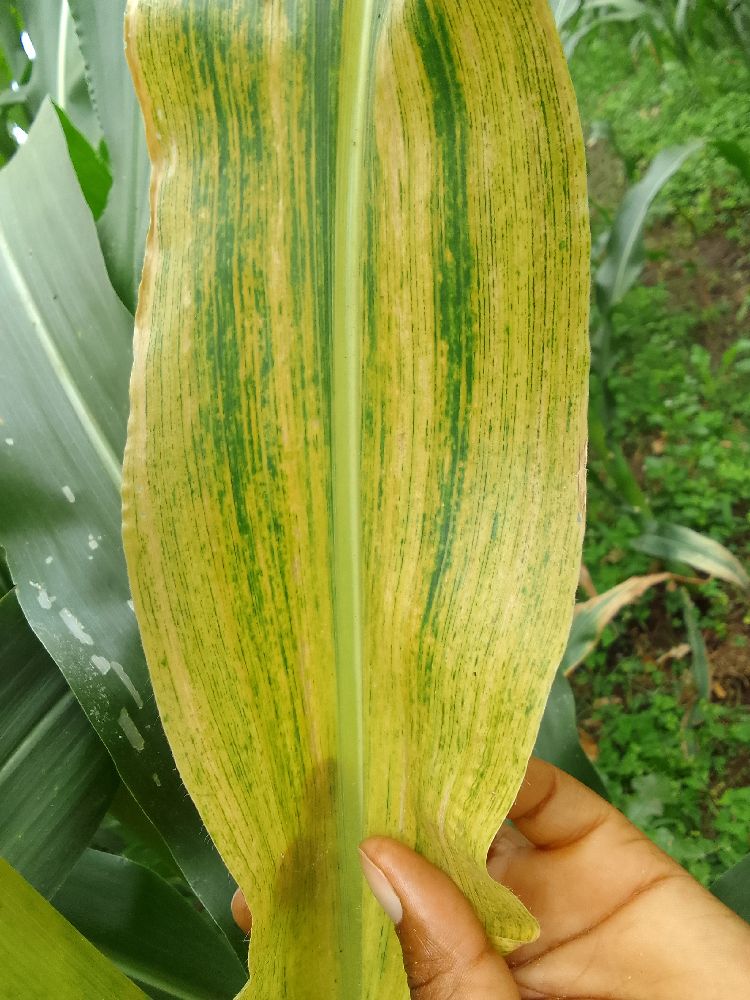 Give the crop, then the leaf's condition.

maize, healthy
